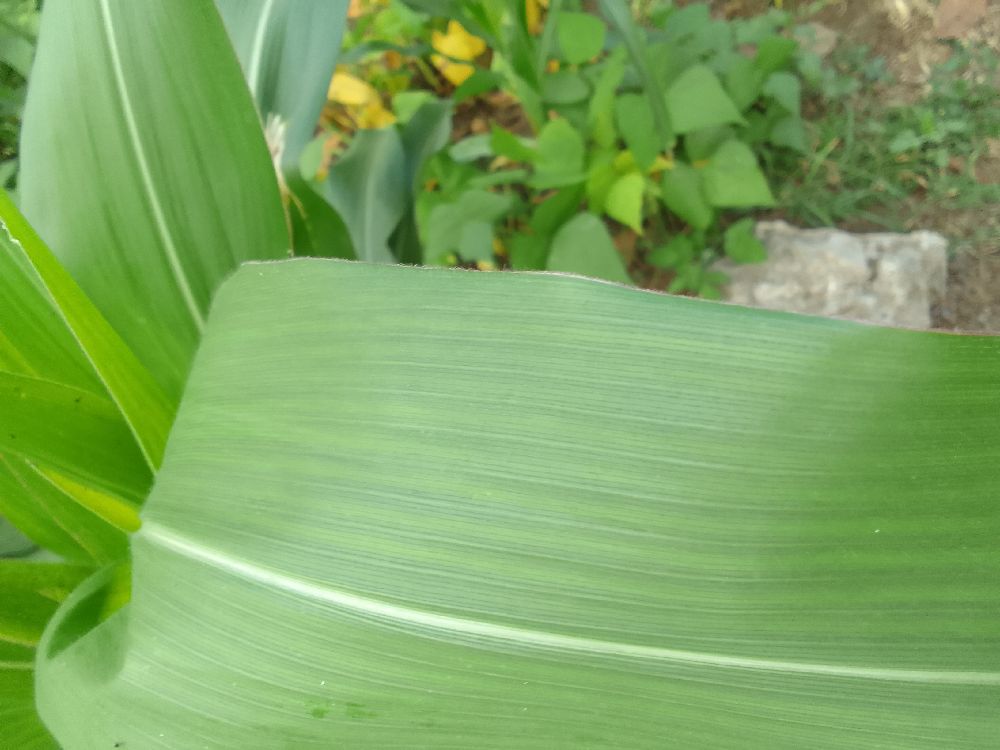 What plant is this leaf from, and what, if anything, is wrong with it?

maize, healthy
